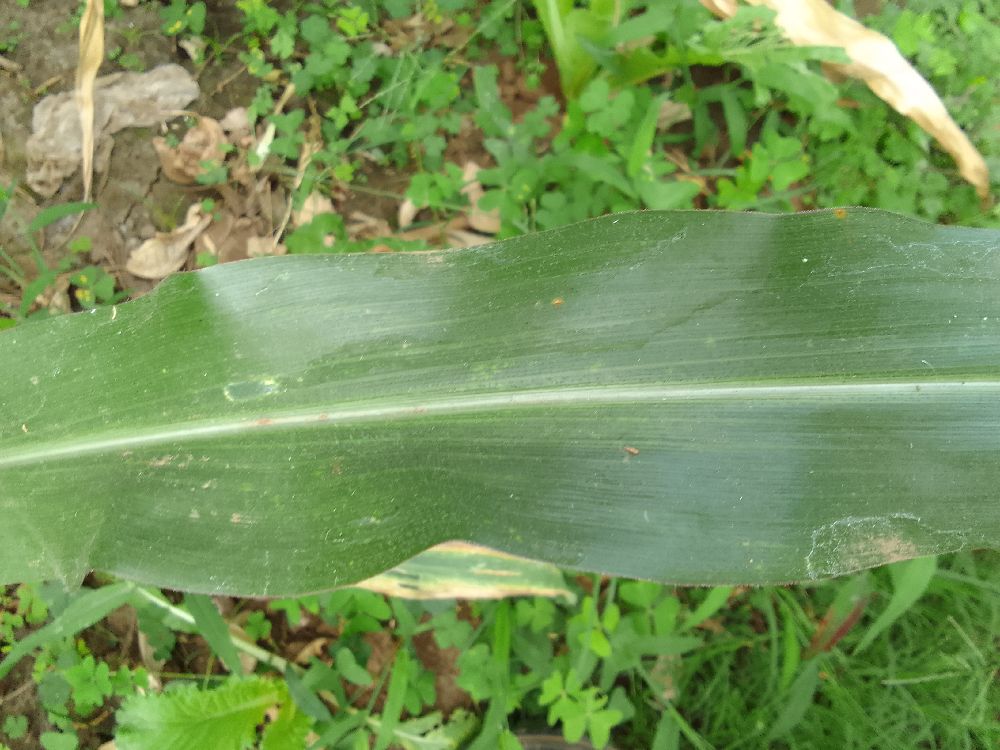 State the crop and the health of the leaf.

maize, healthy
